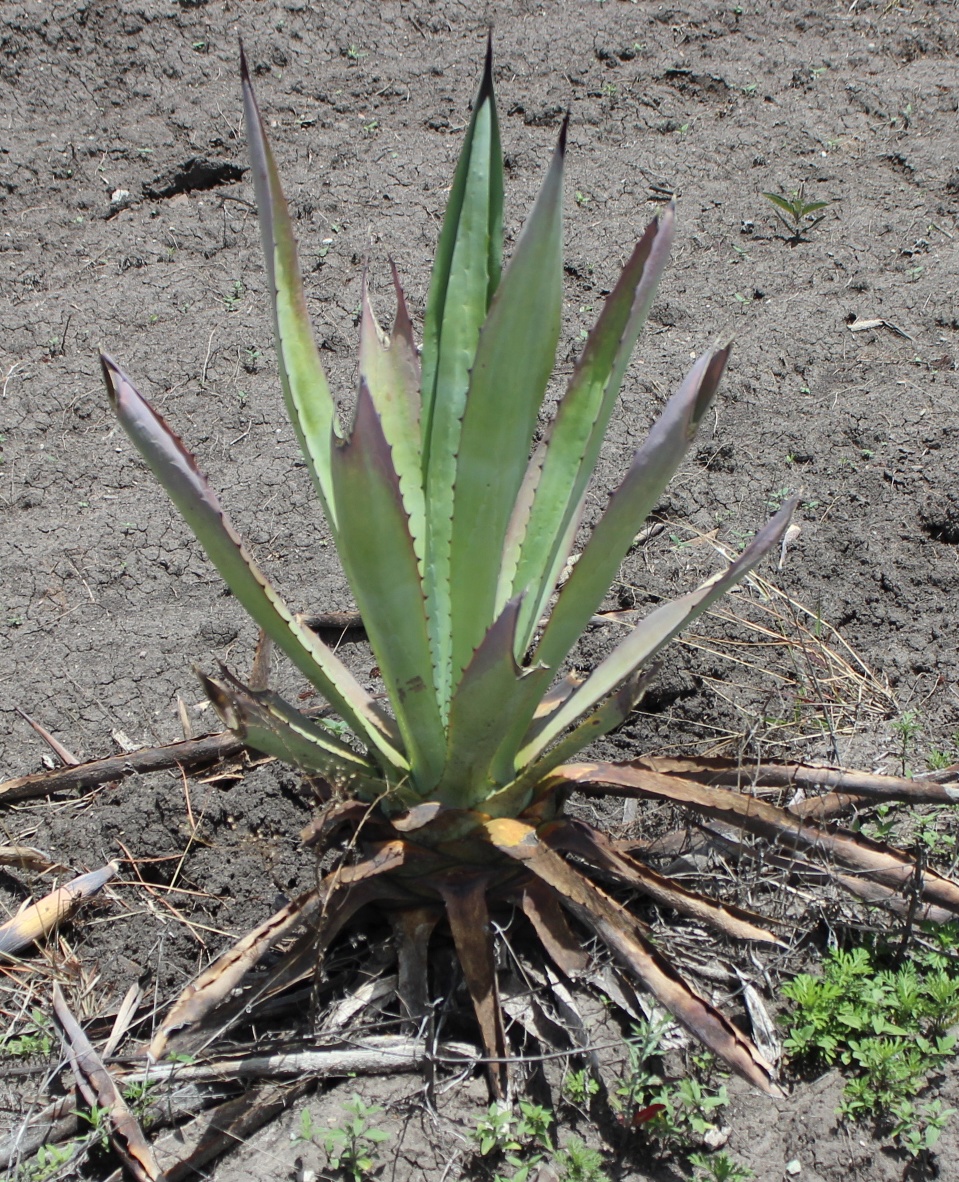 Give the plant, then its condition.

agave, sick
